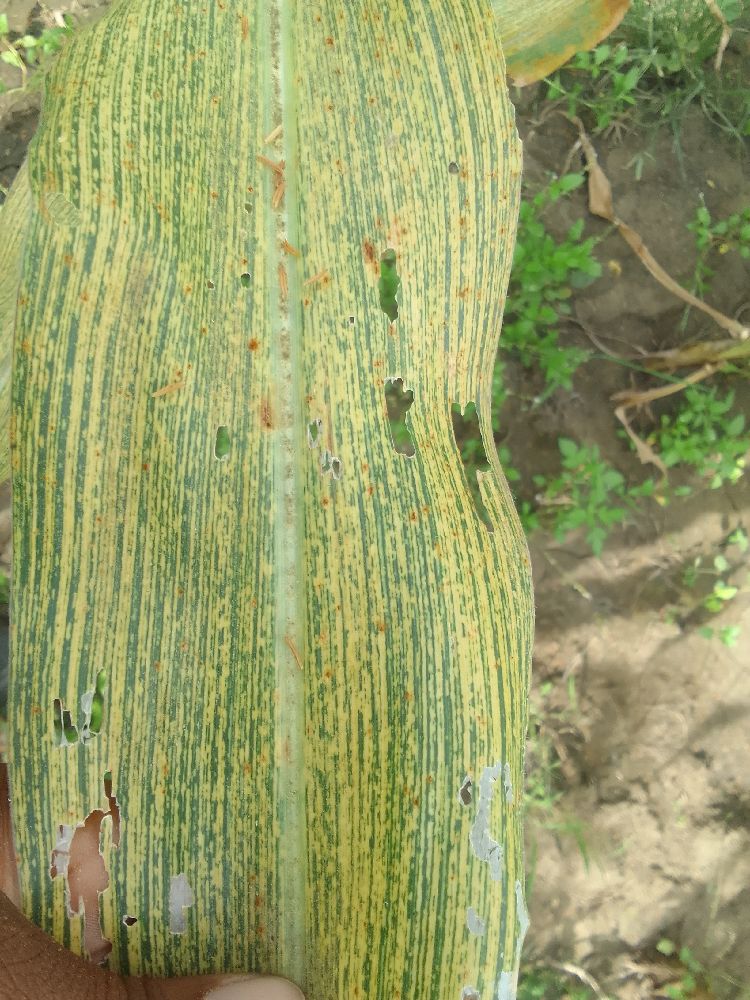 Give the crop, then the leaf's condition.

maize, maize streak virus
